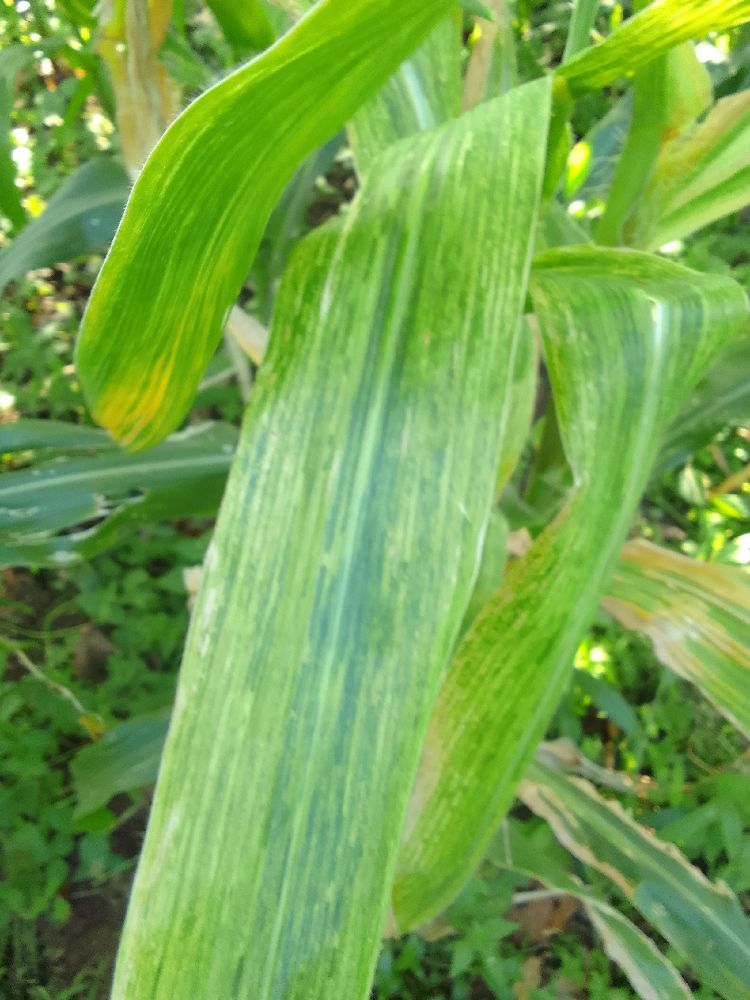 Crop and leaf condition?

maize, maize lethal necrosis
